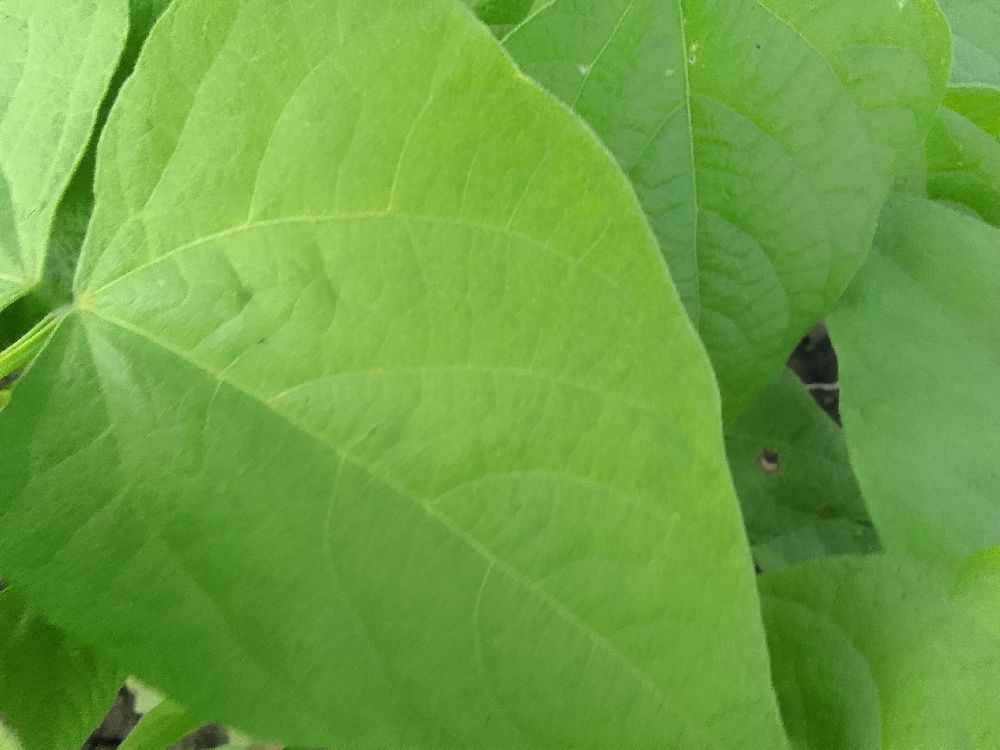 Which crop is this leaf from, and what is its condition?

common bean, healthy
